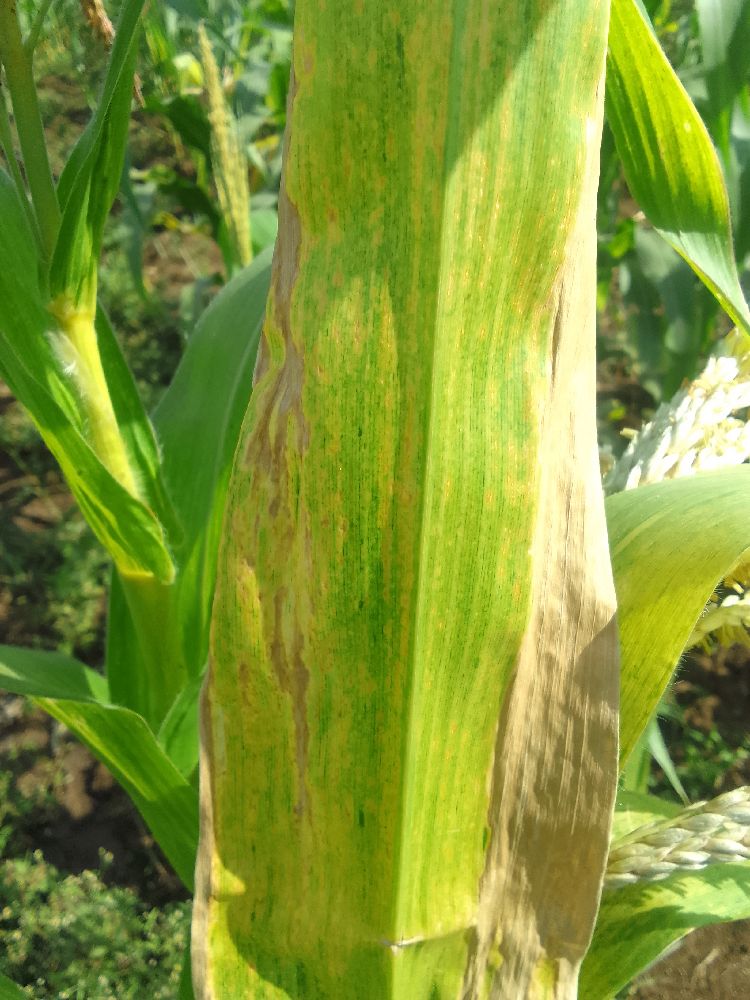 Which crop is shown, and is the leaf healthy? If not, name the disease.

maize, maize lethal necrosis
